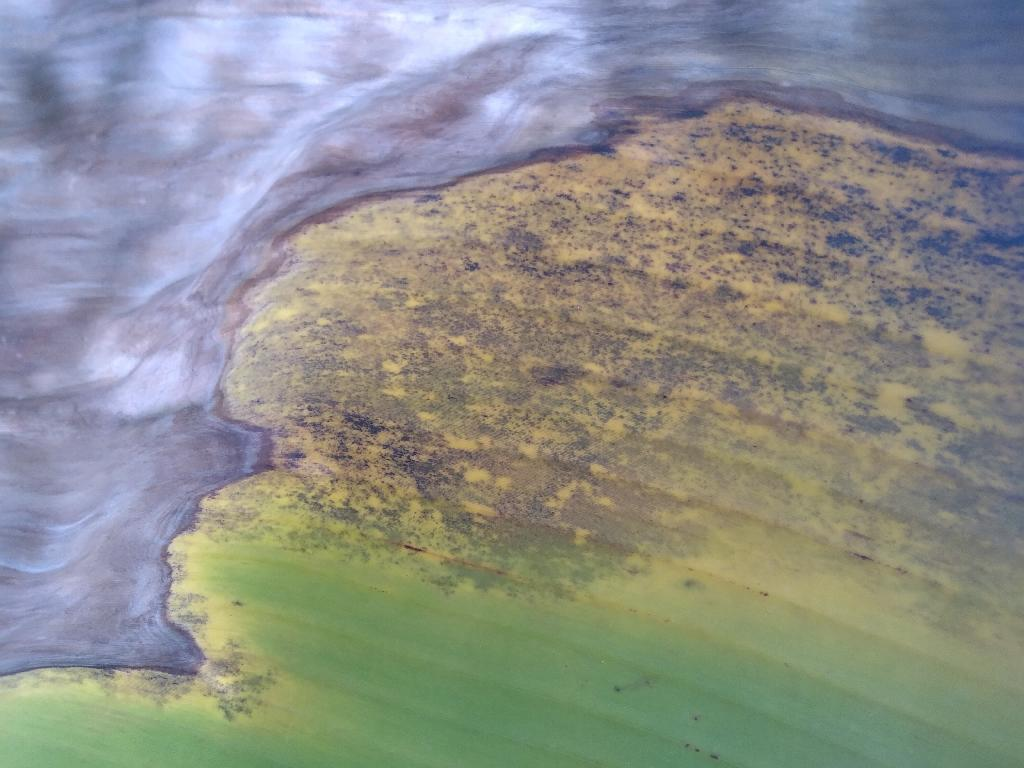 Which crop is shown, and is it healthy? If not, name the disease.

banana, black sigatoka
